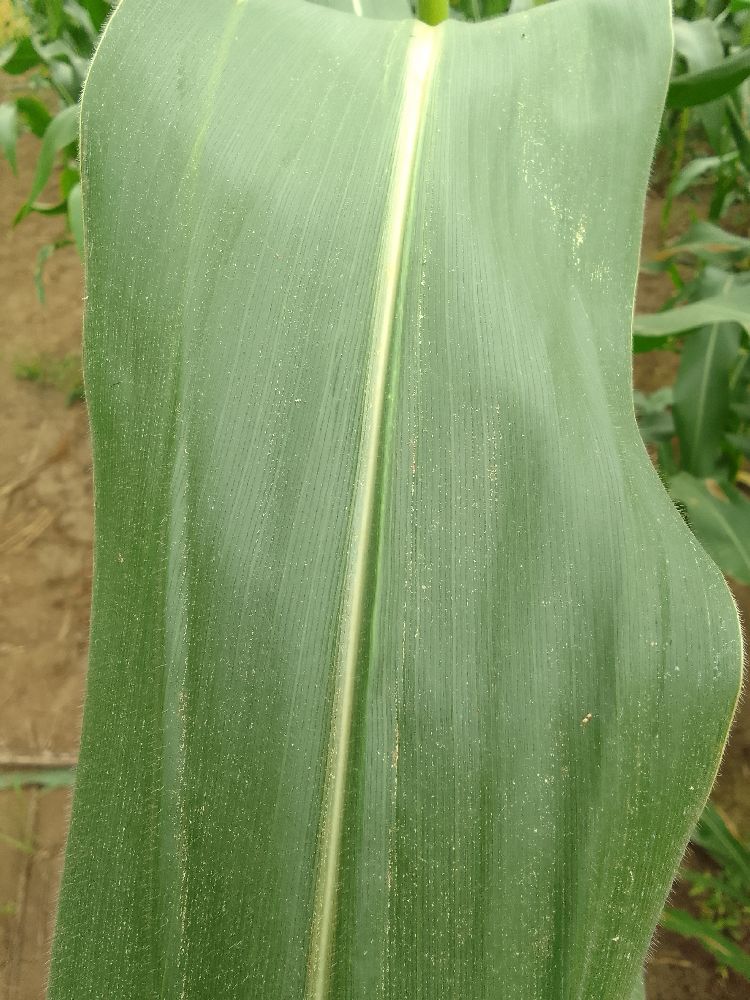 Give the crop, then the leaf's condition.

maize, healthy
